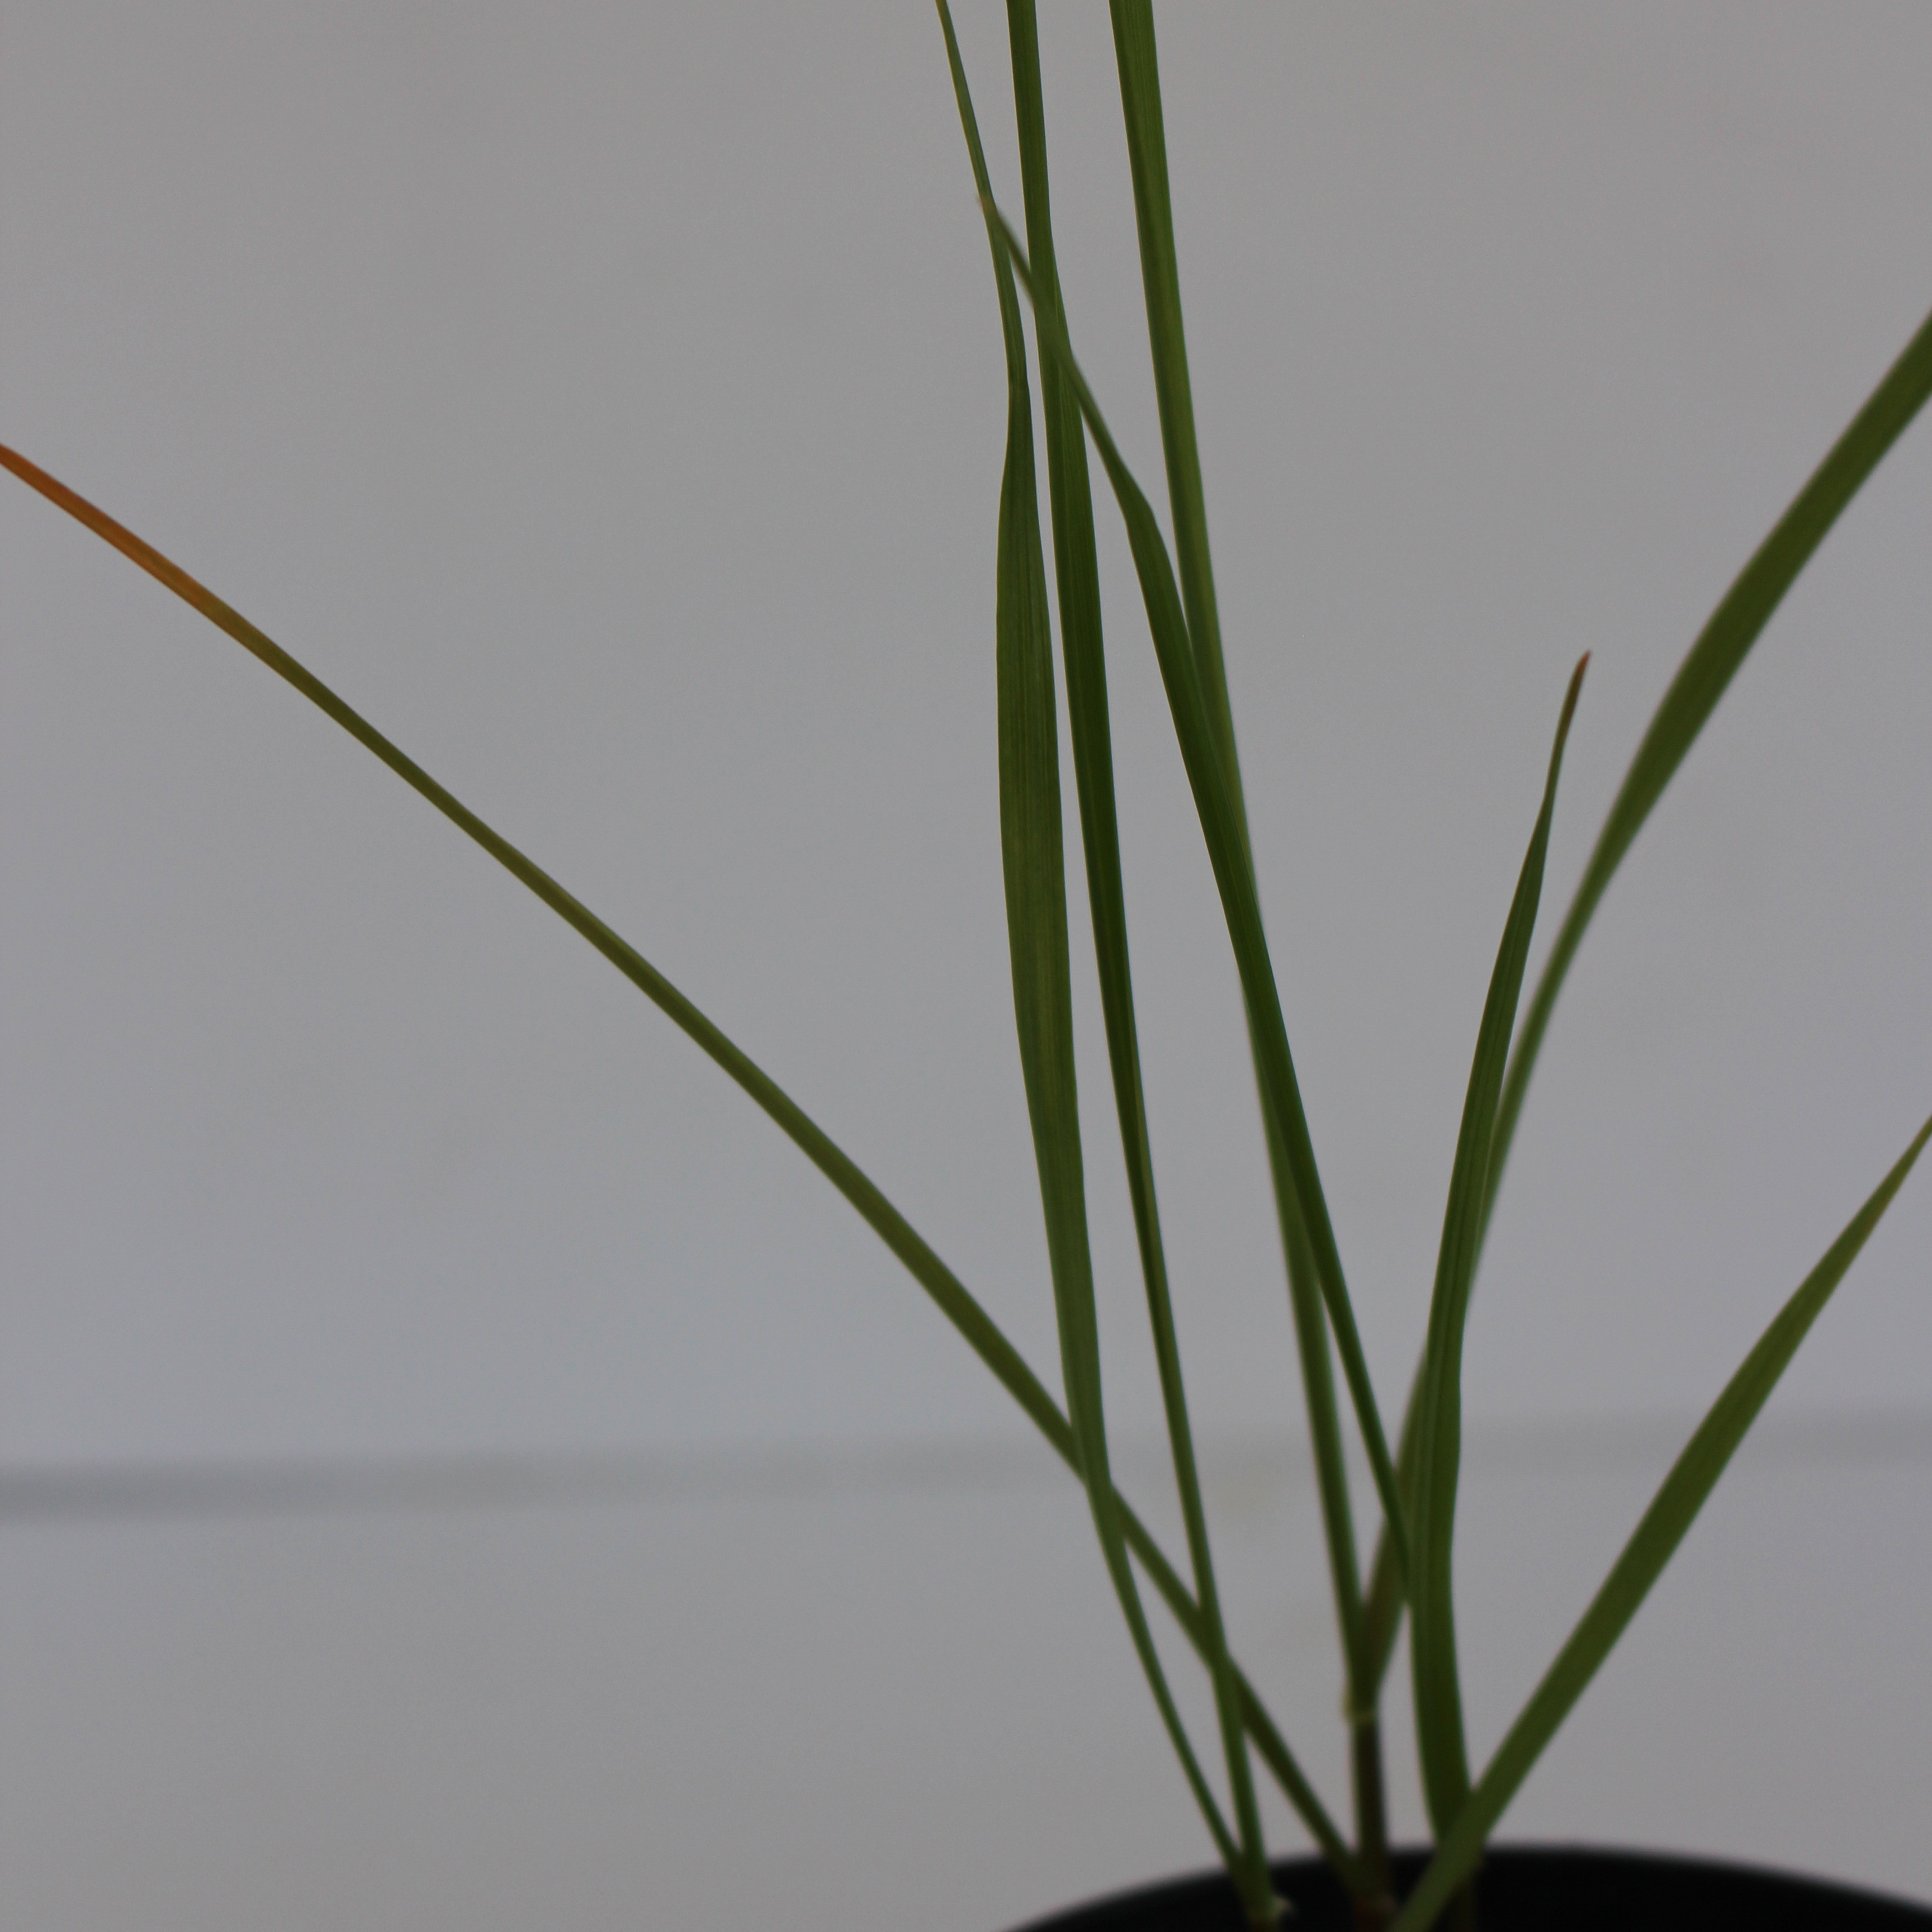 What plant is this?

Lolium multiflorum
